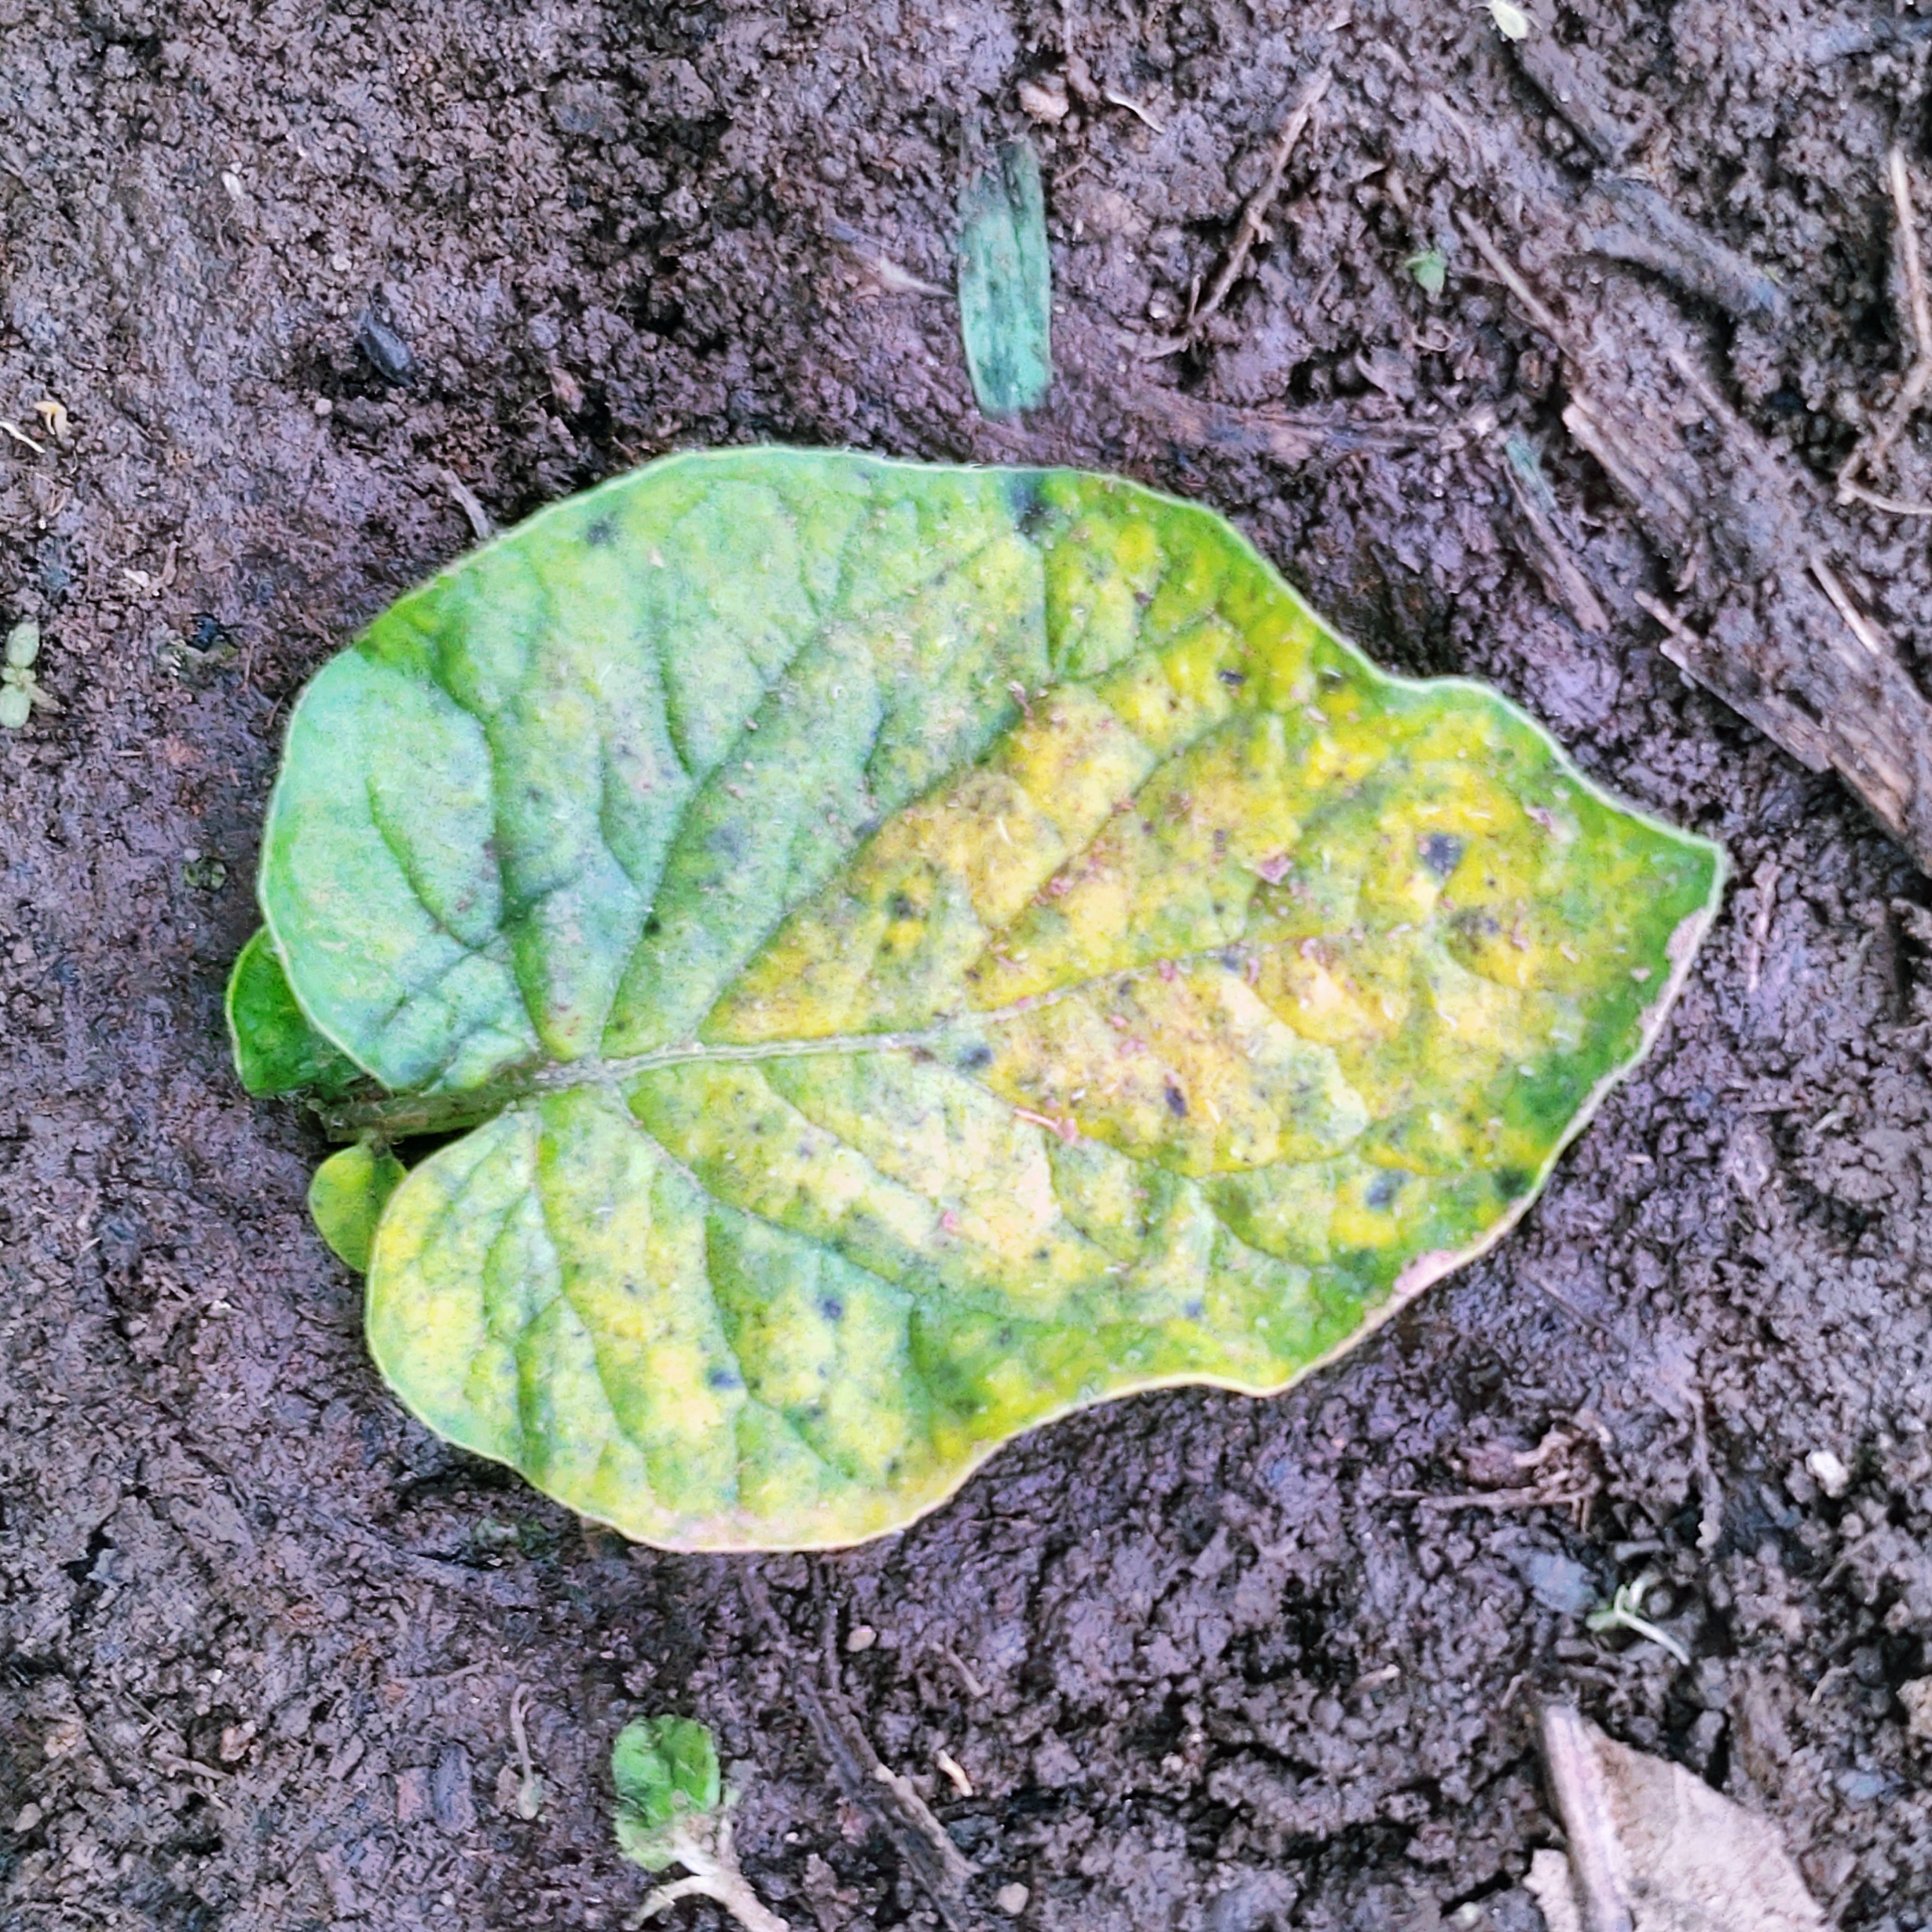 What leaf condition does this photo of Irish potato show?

late blight
